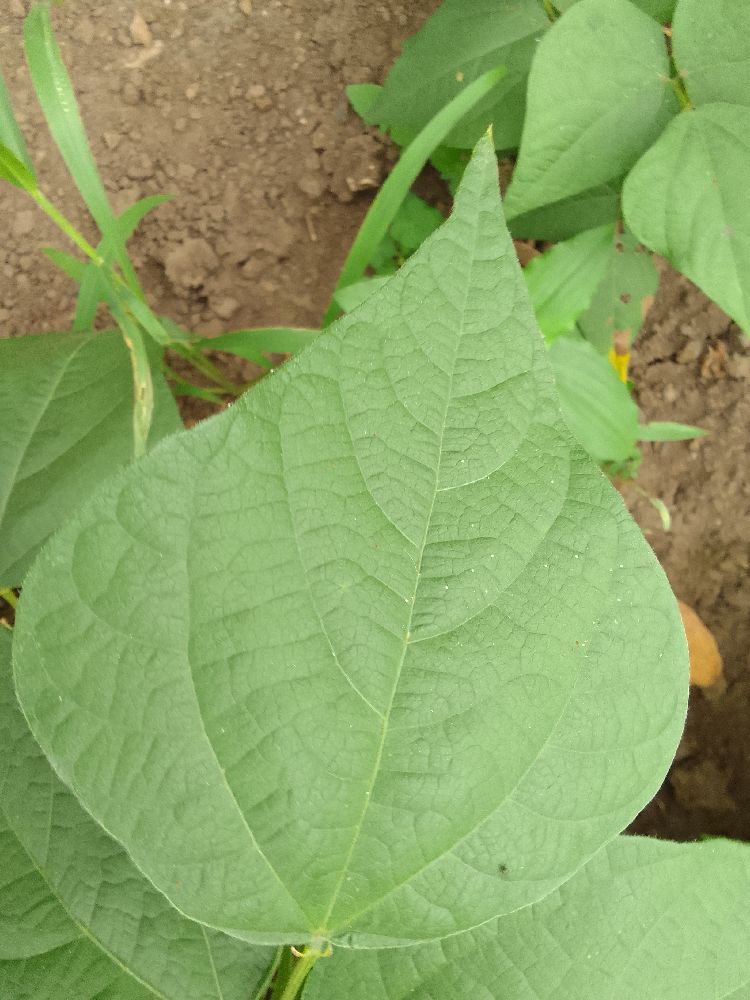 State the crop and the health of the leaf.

common bean, healthy
